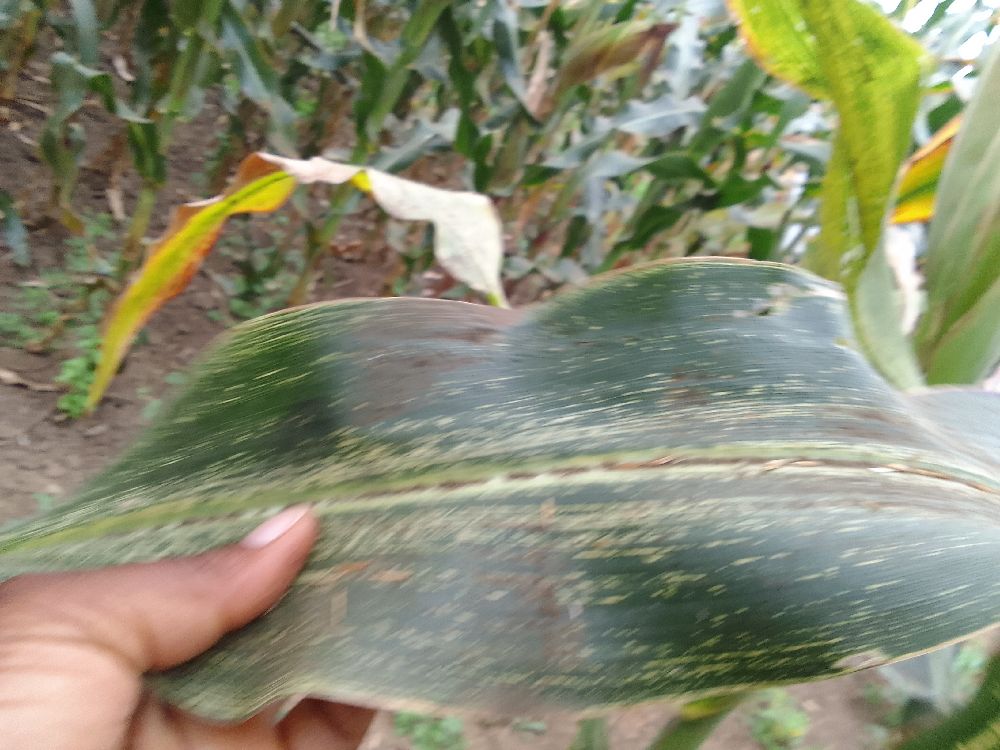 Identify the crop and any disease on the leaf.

maize, maize streak virus
